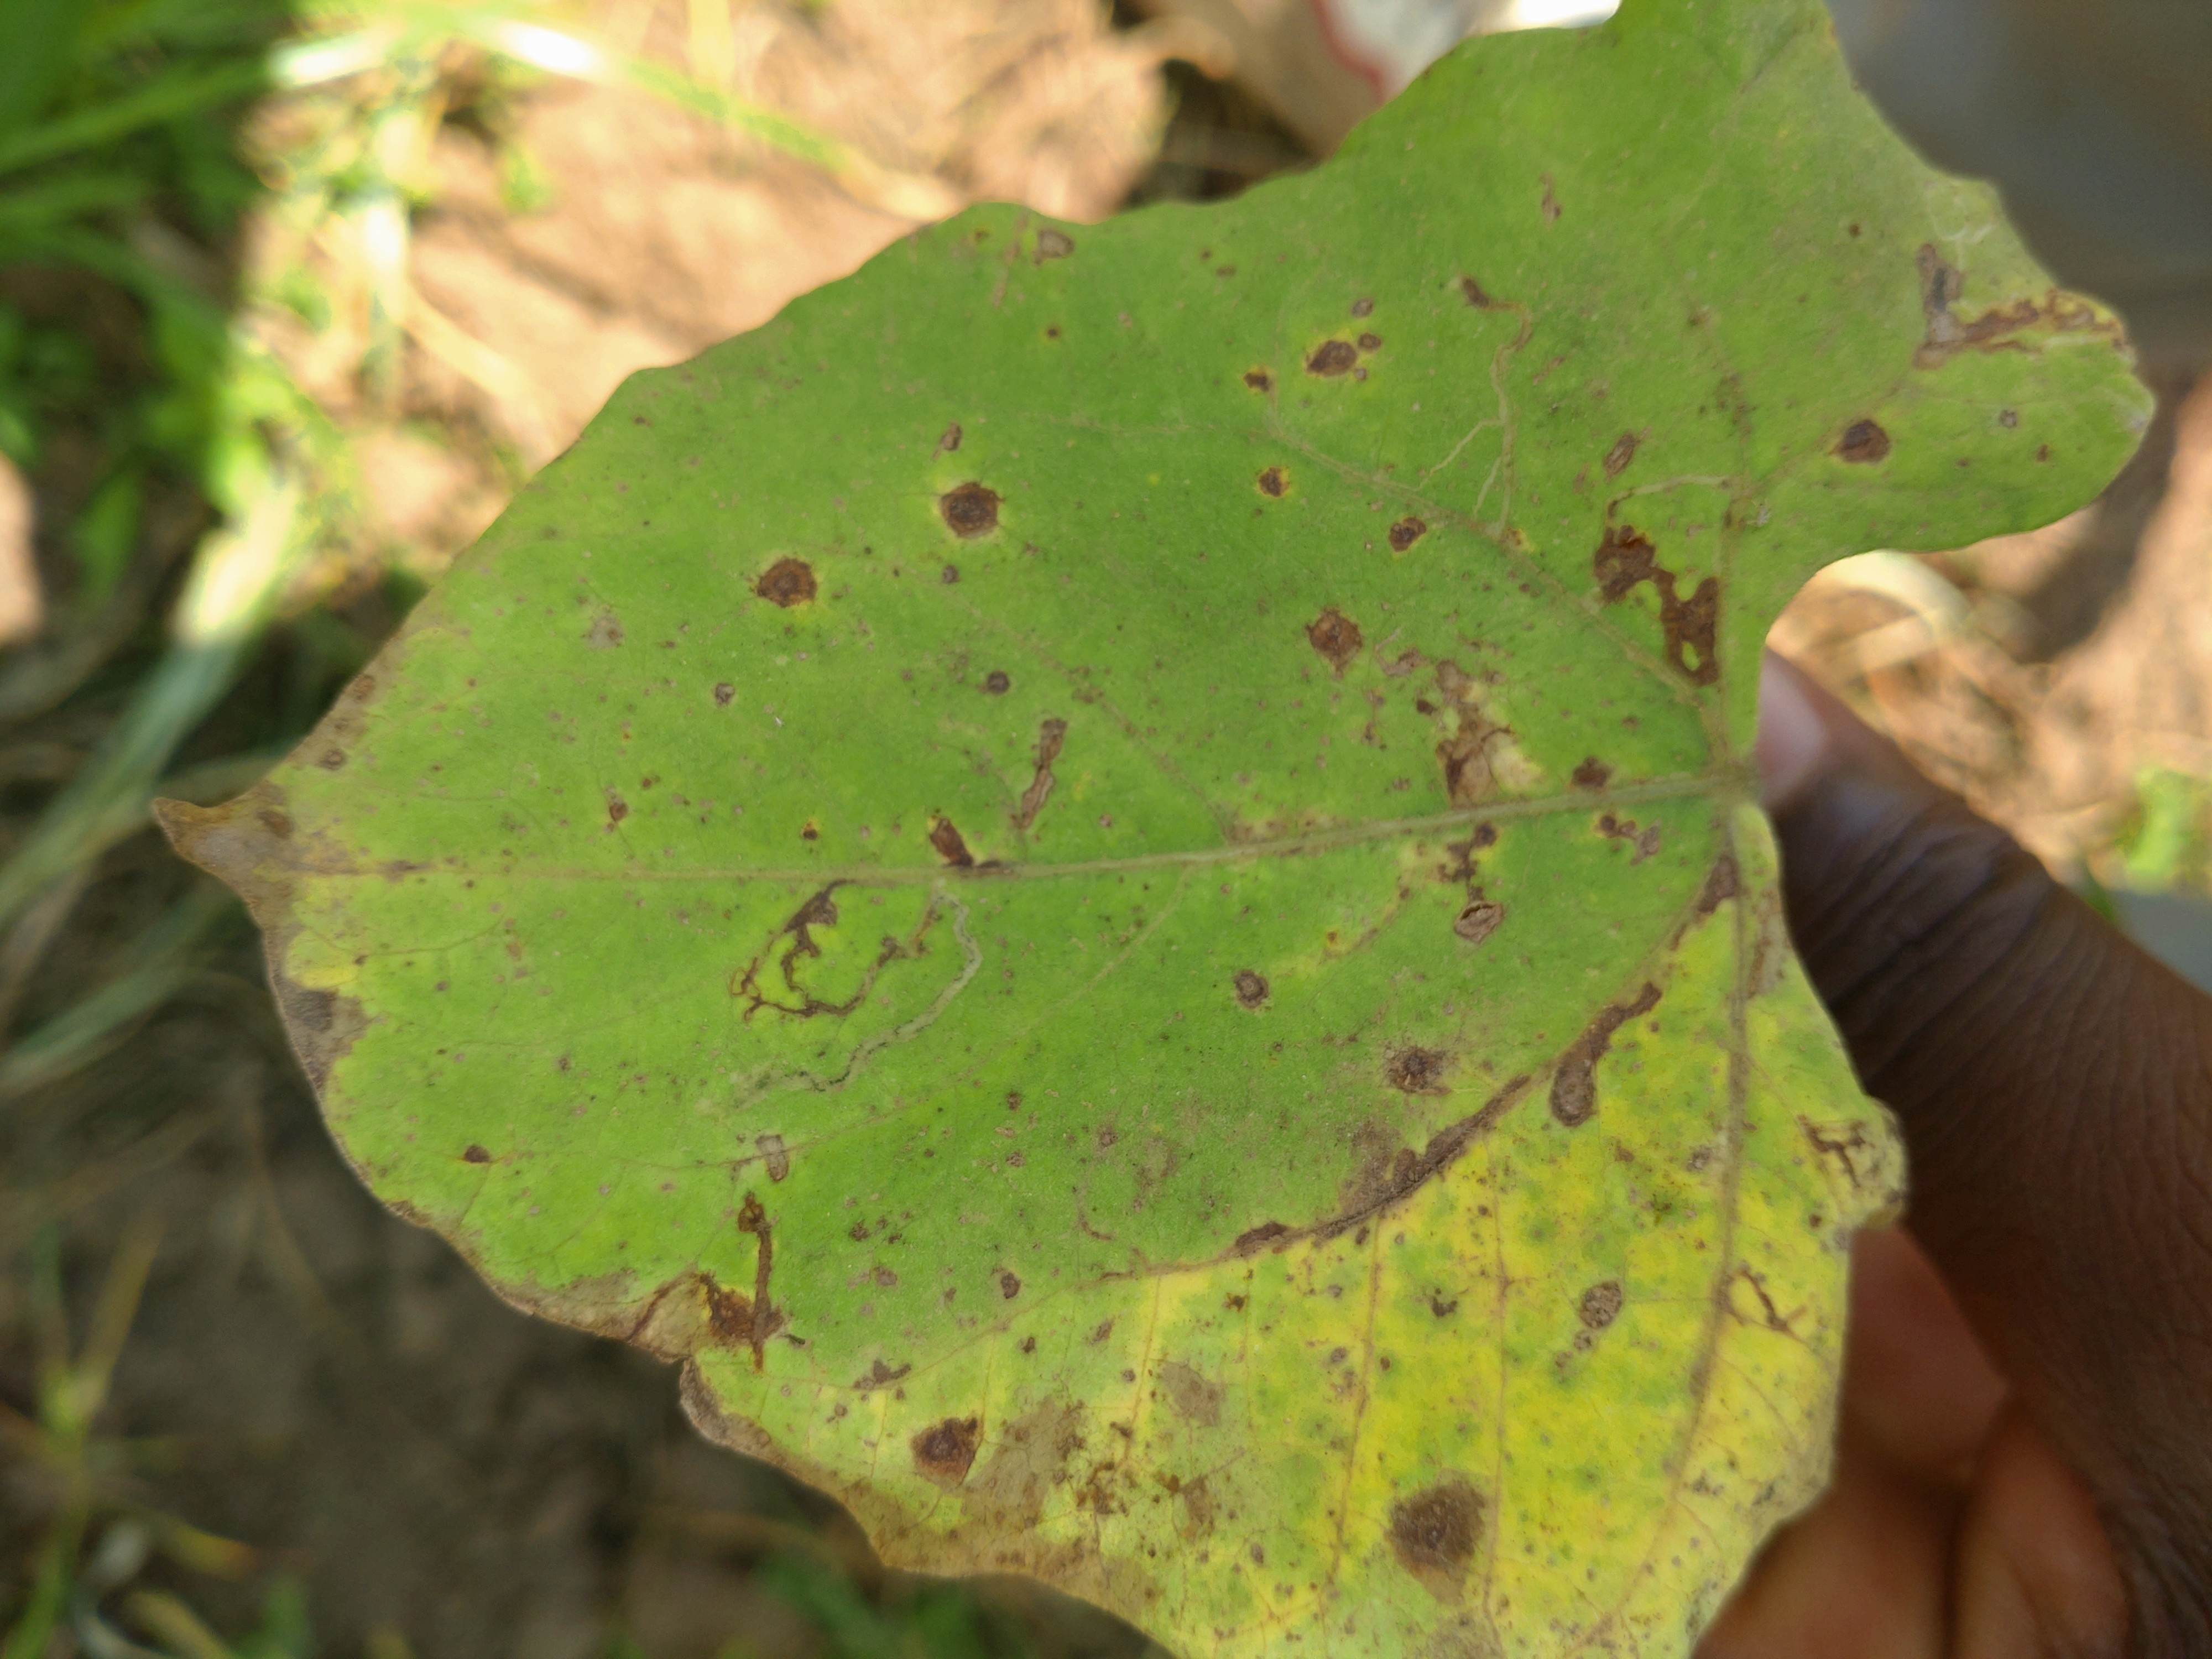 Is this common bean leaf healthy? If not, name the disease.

anthracnose
